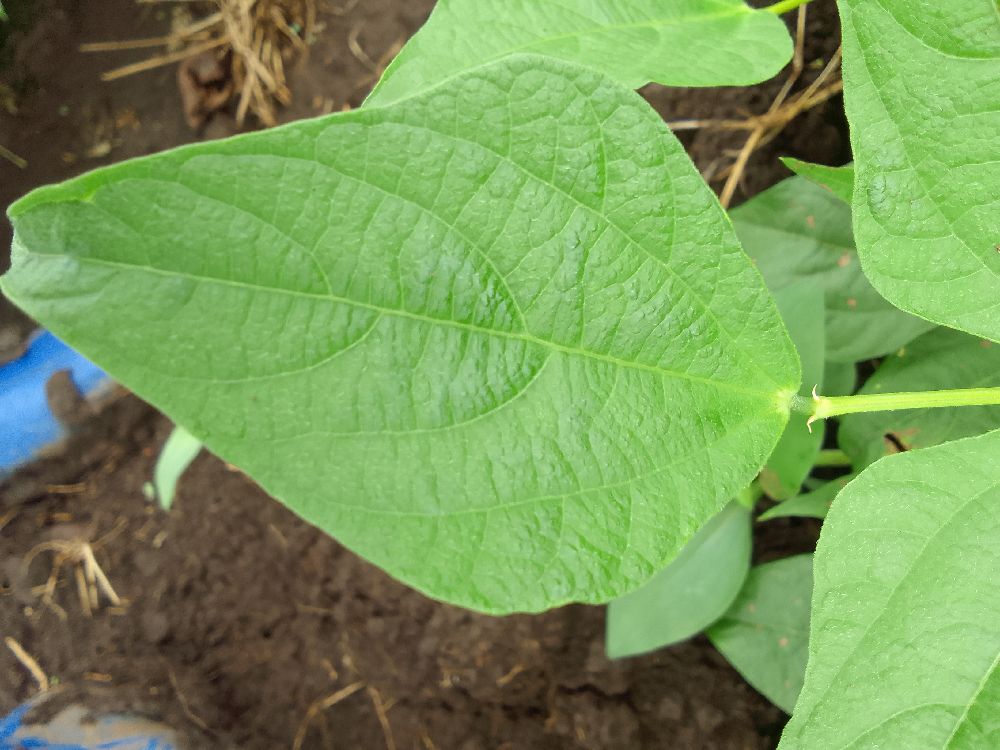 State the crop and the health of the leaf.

common bean, healthy
